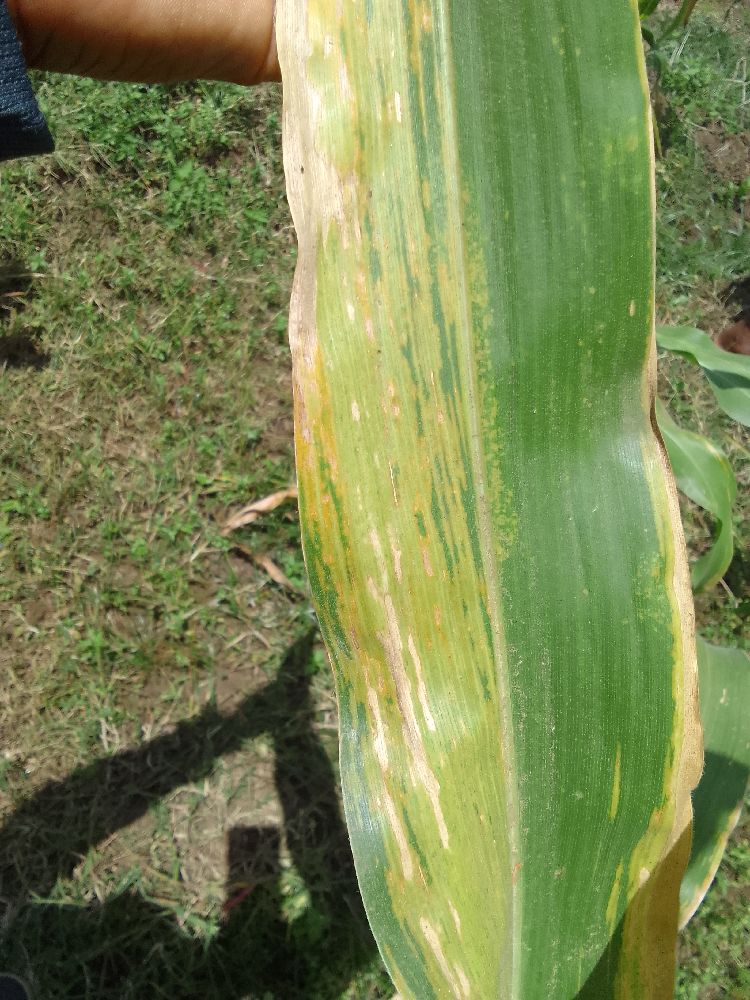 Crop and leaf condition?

maize, maize lethal necrosis
